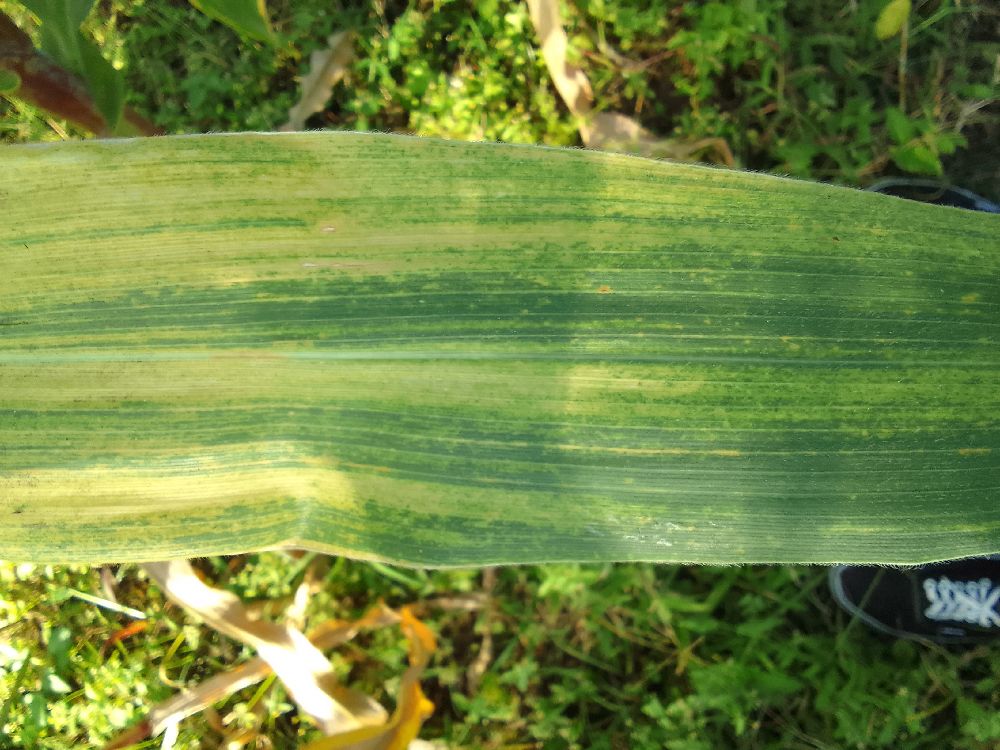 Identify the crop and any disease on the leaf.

maize, maize lethal necrosis
